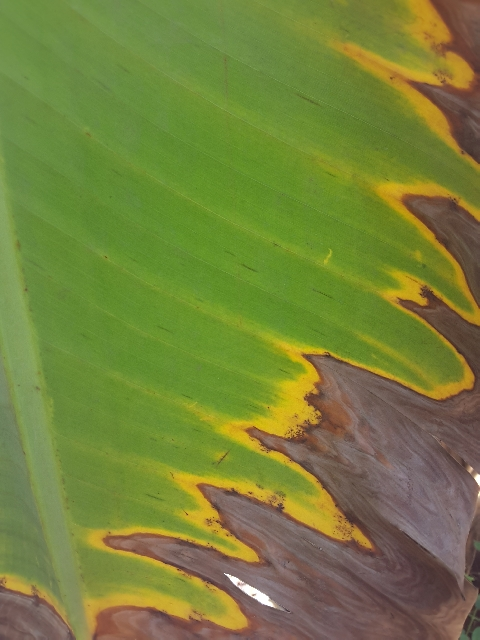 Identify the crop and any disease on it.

banana, fusarium wilt race 1
